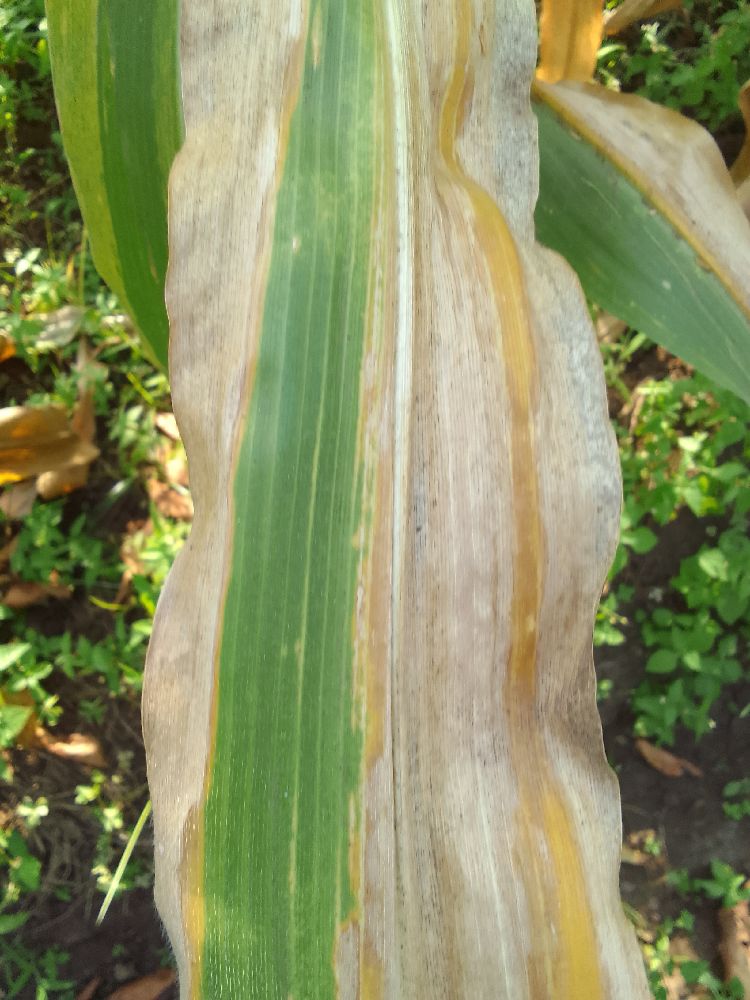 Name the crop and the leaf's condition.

maize, maize lethal necrosis
